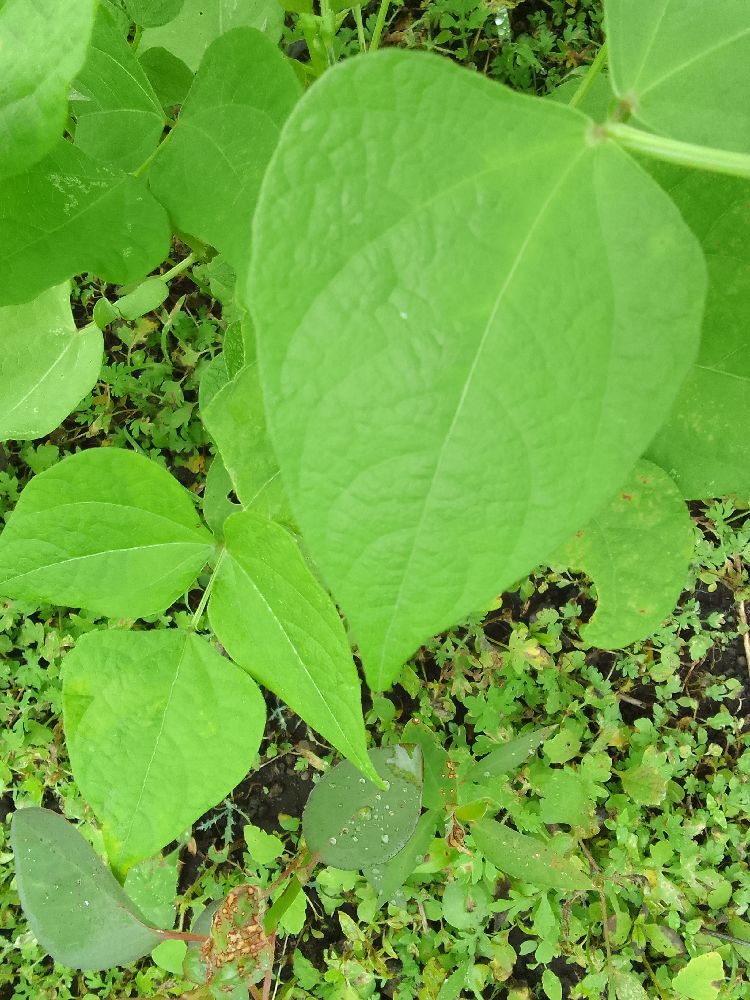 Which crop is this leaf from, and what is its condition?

common bean, healthy
